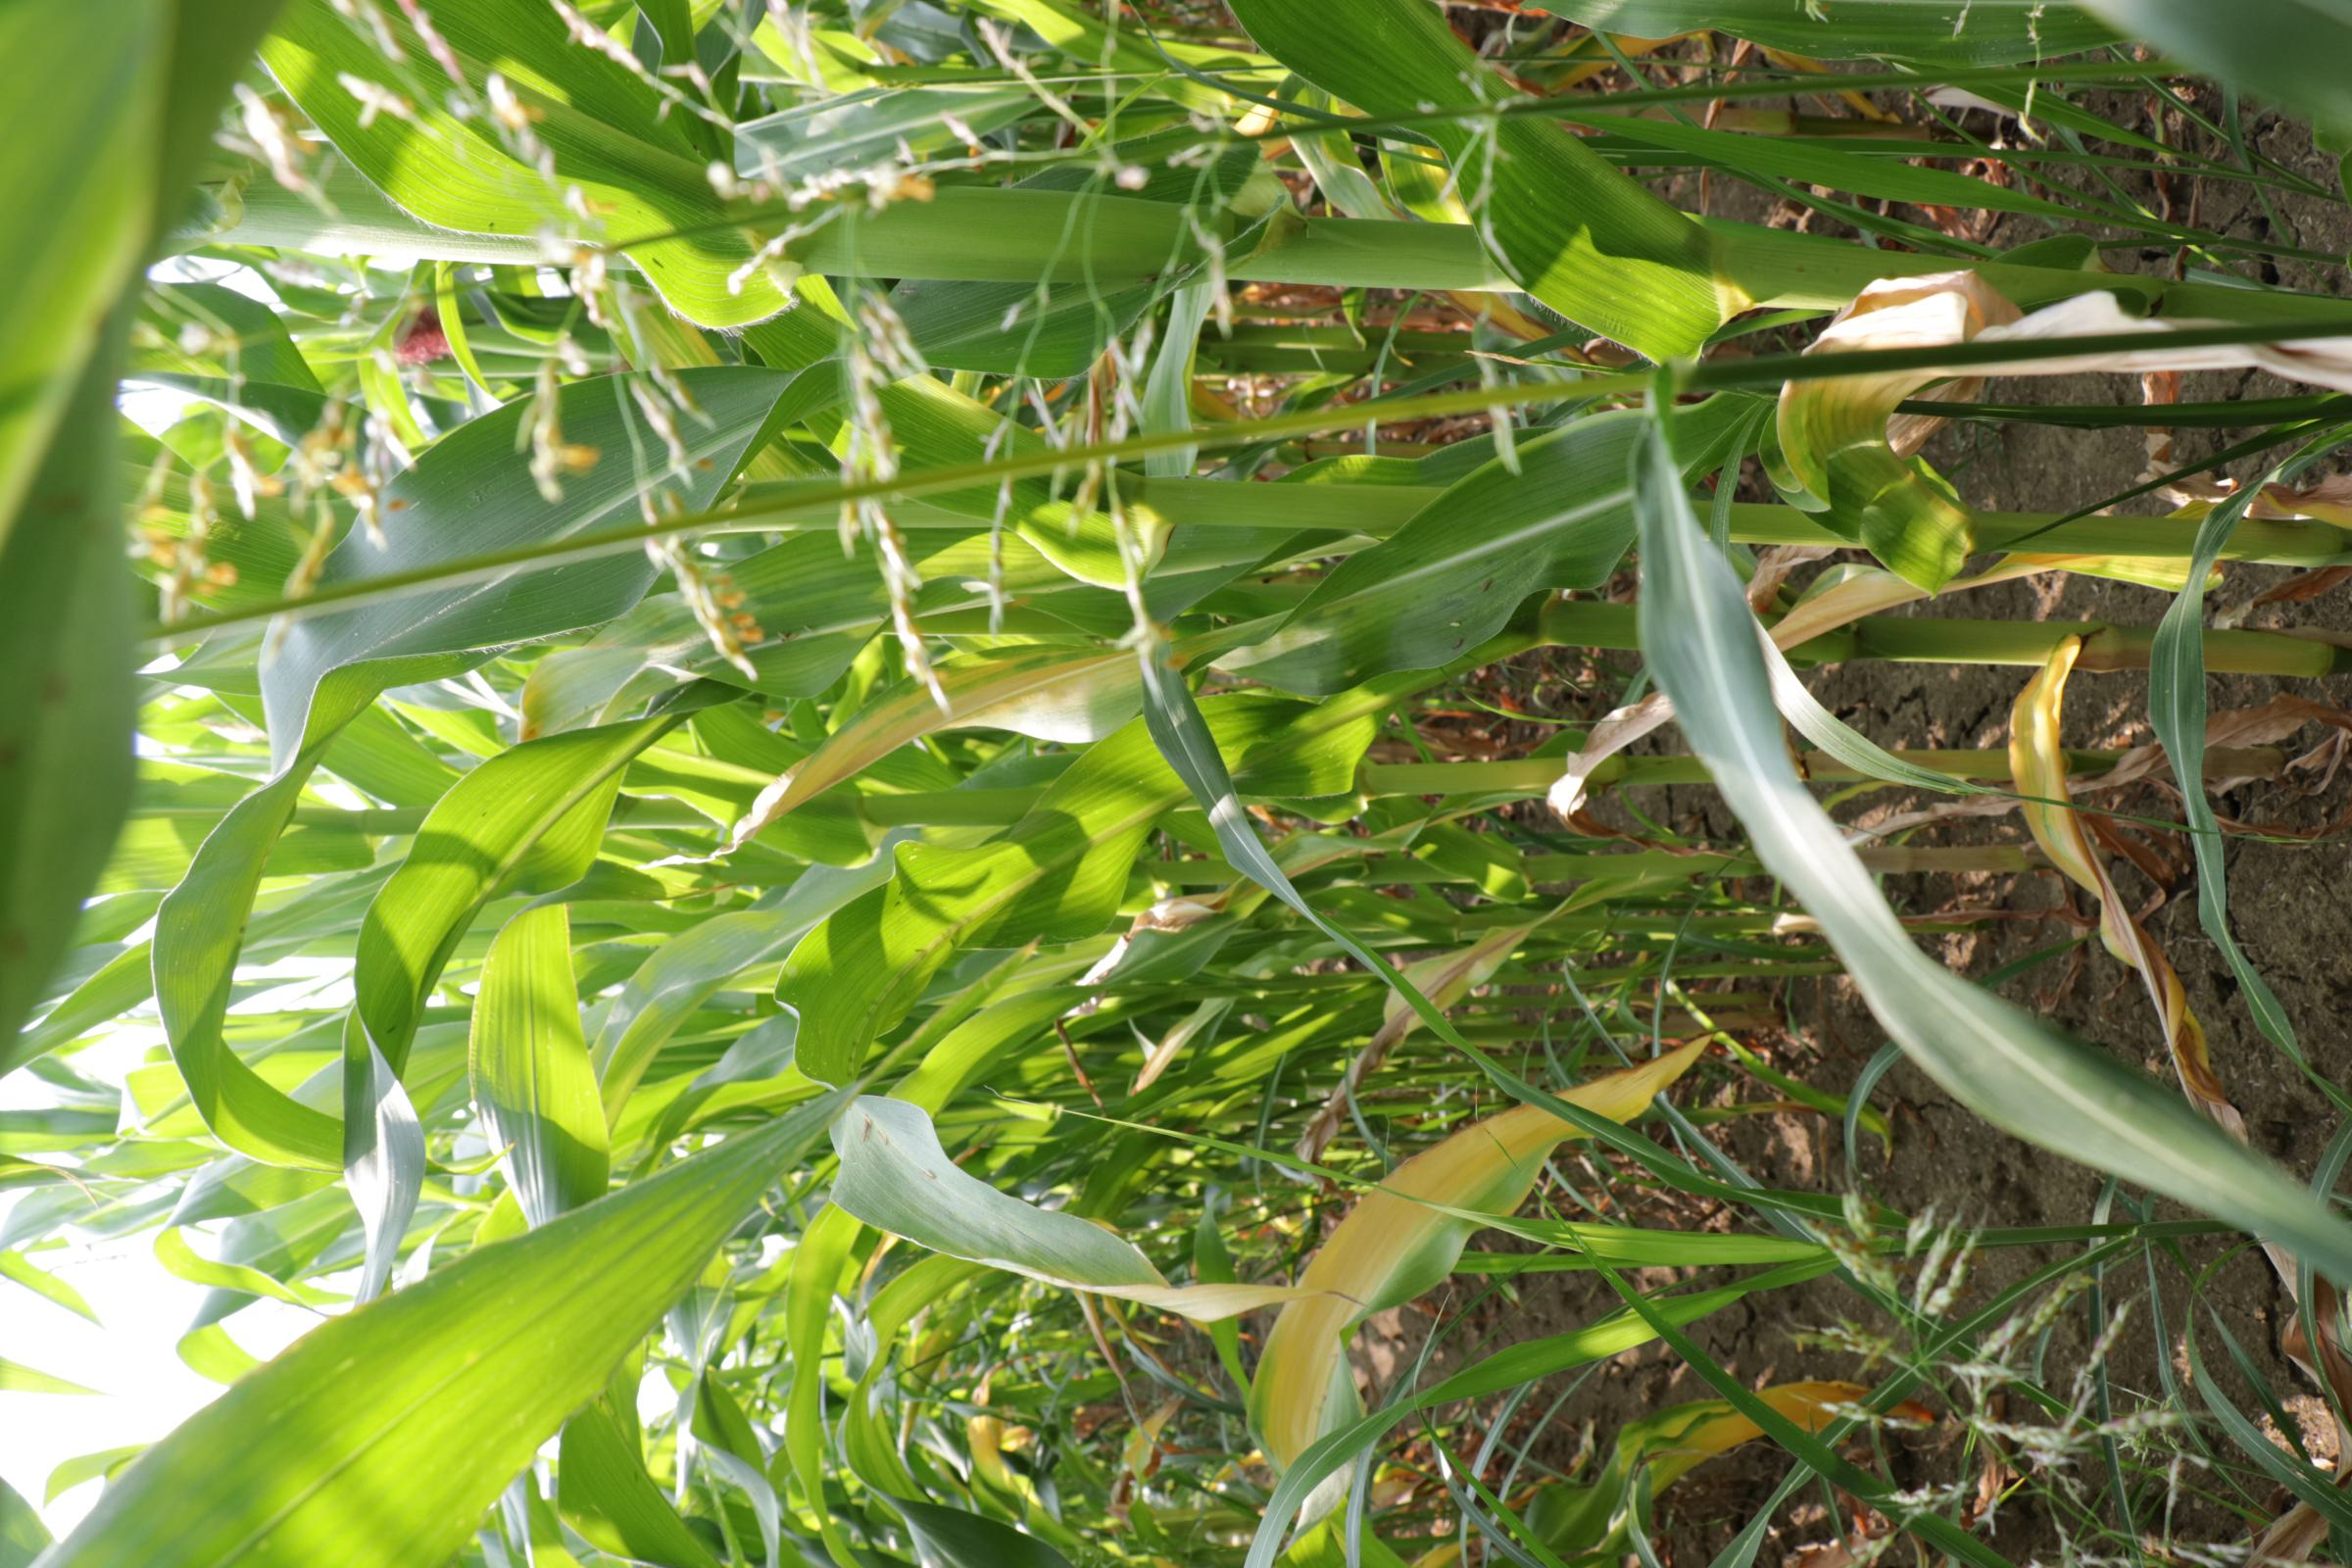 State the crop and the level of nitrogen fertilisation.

maize, full nitrogen fertilisation
